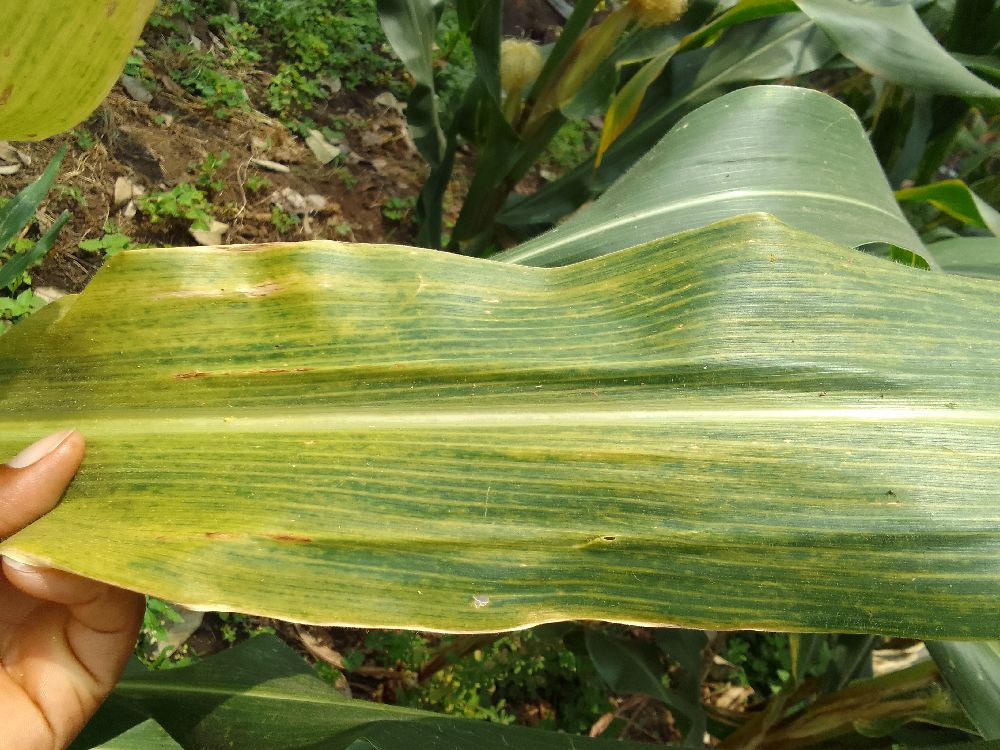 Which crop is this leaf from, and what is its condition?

maize, maize lethal necrosis
